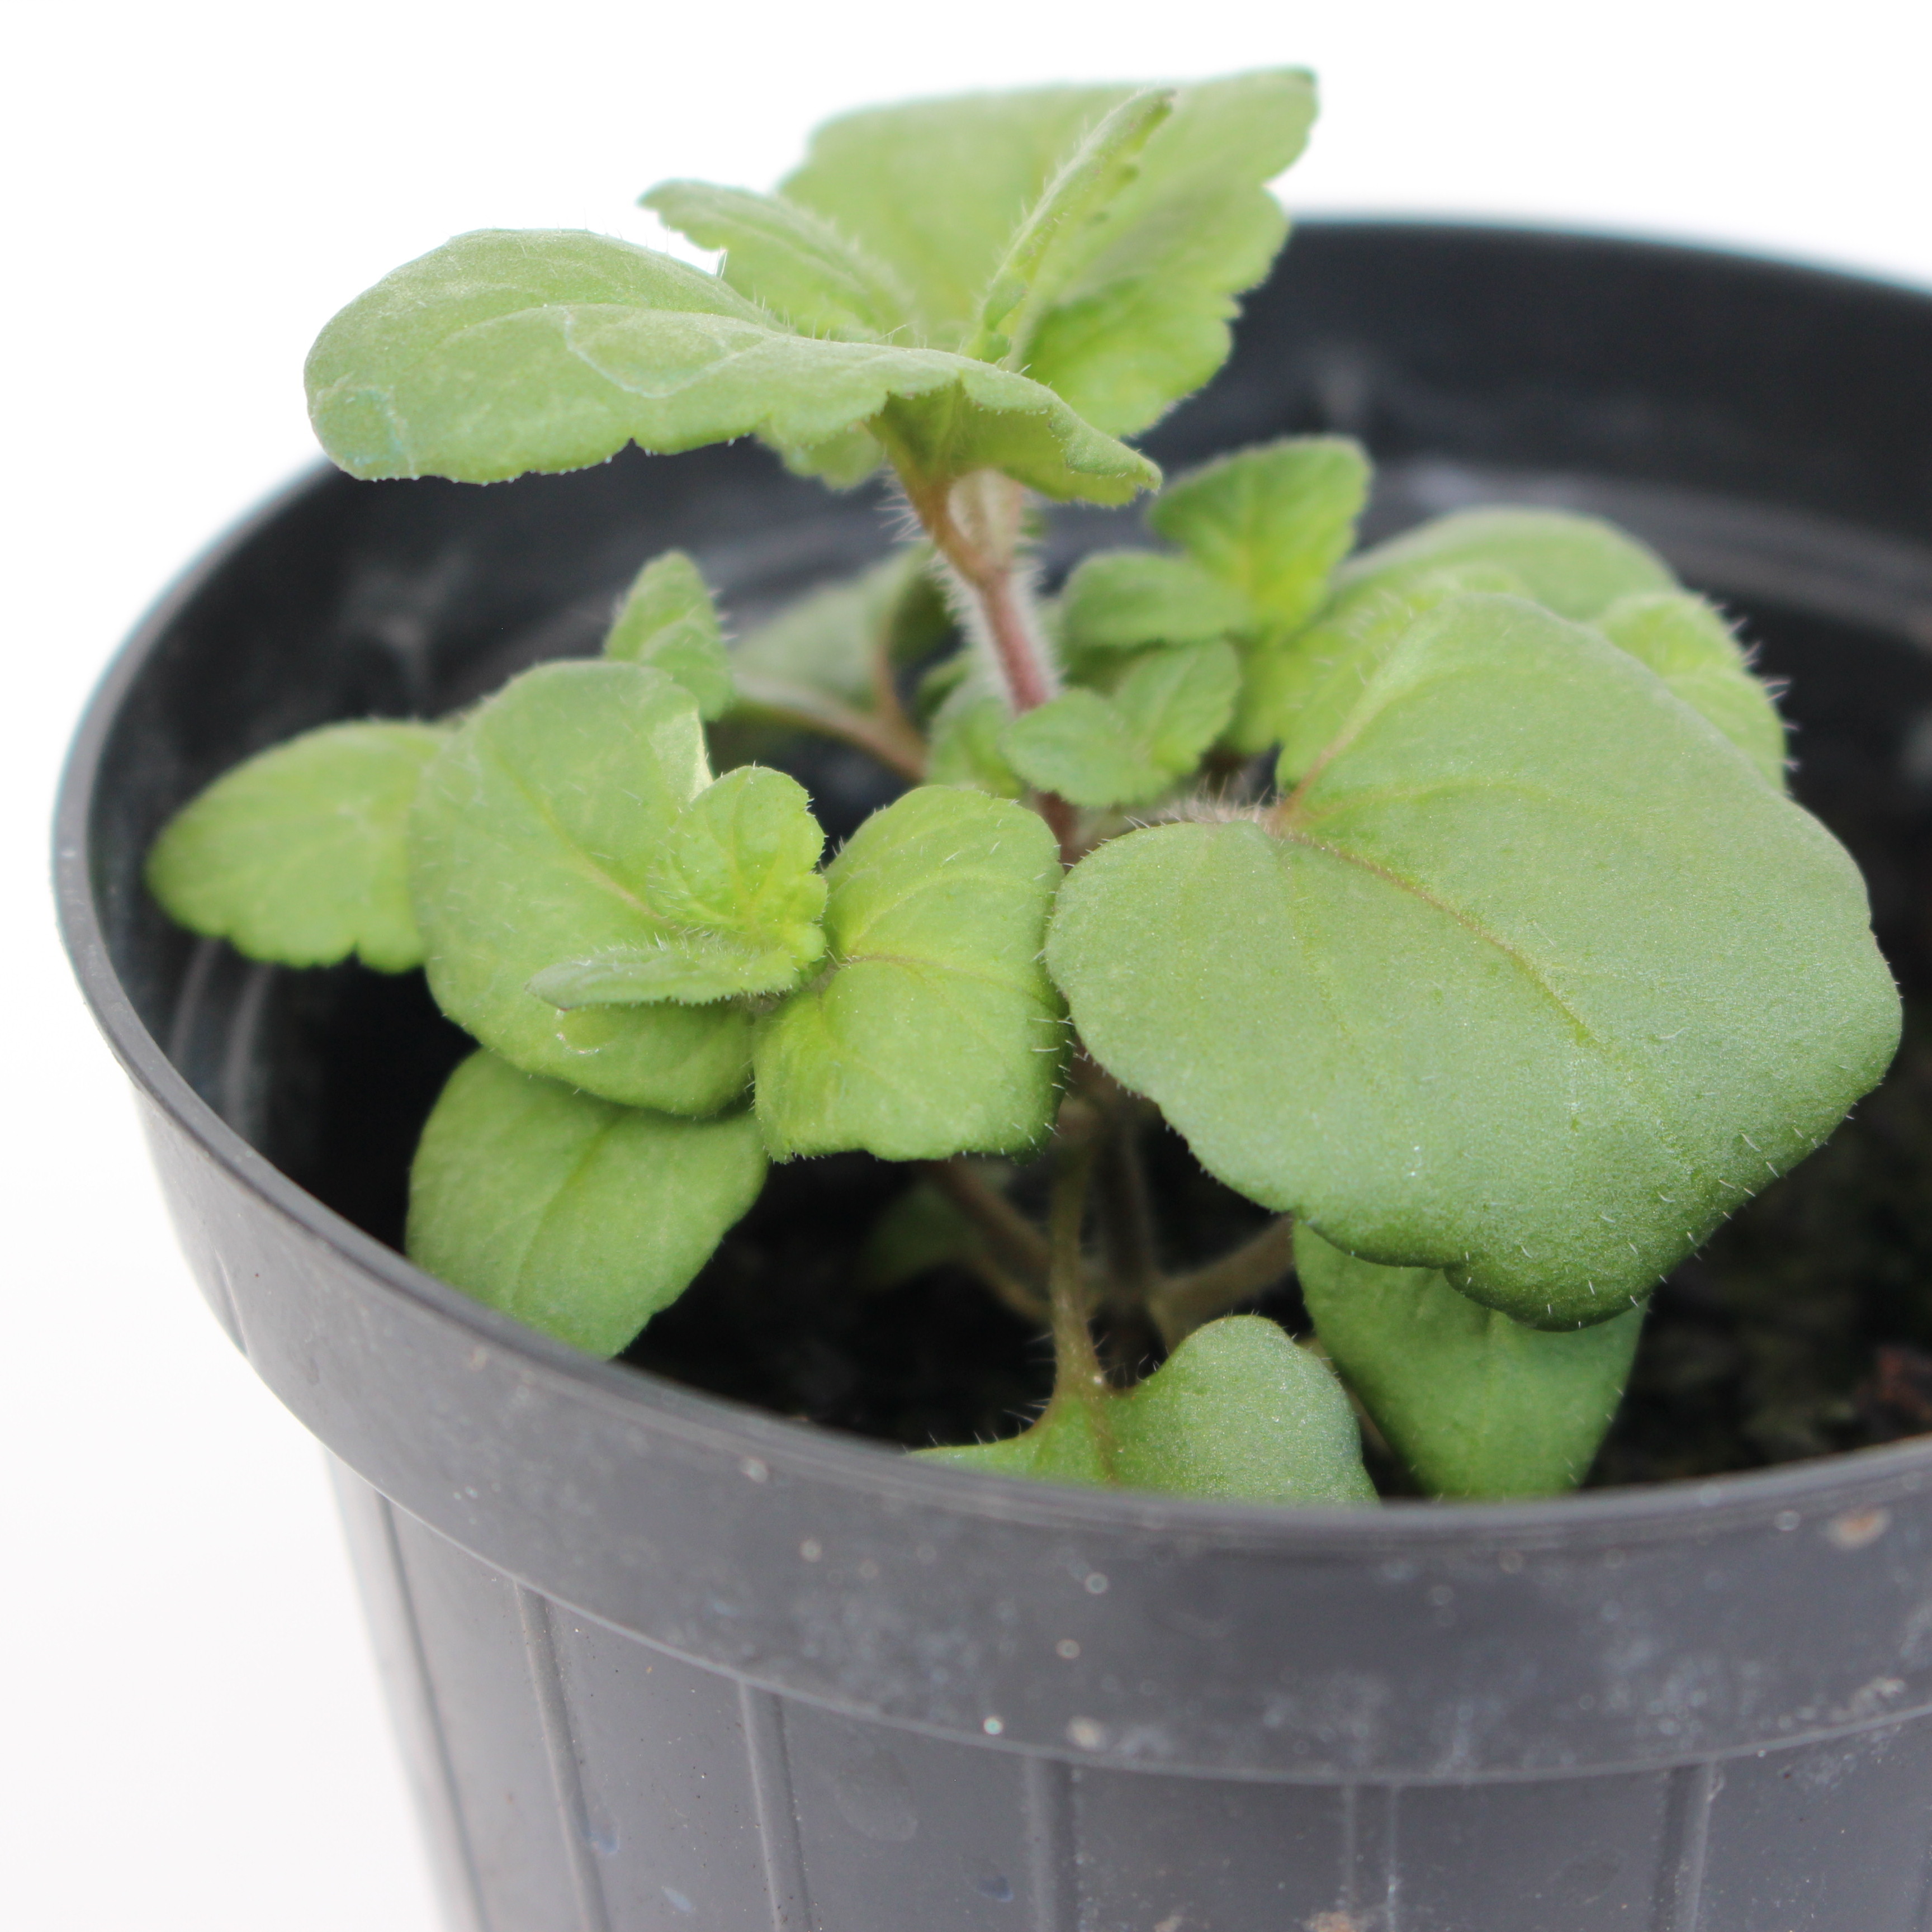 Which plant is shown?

Veronica persica
